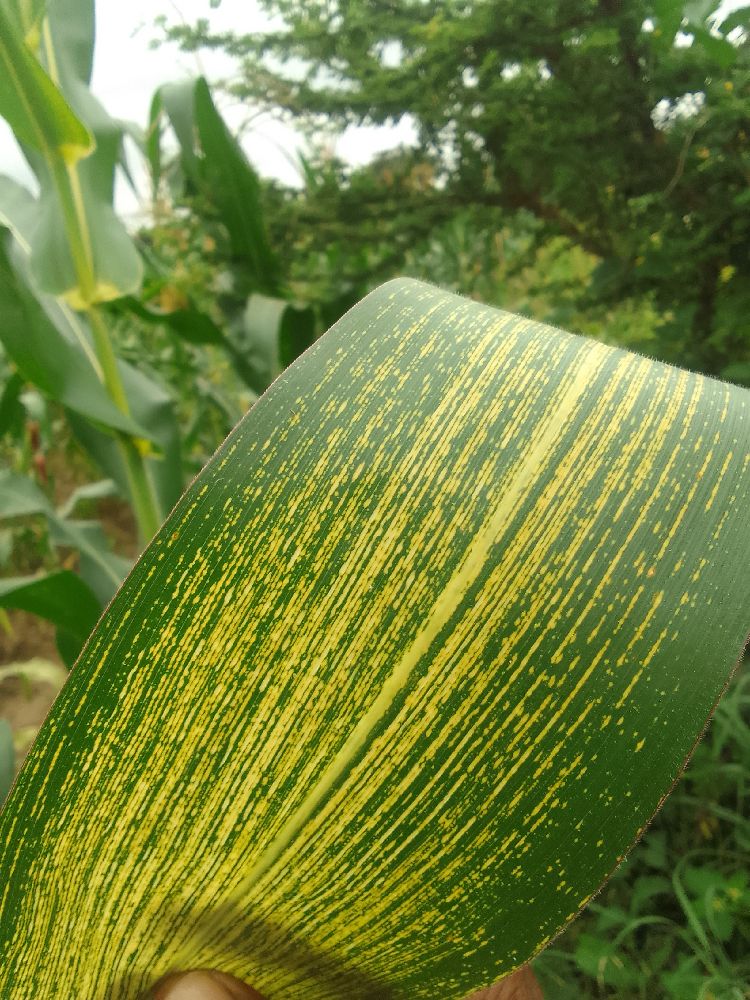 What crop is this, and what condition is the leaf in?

maize, maize streak virus
